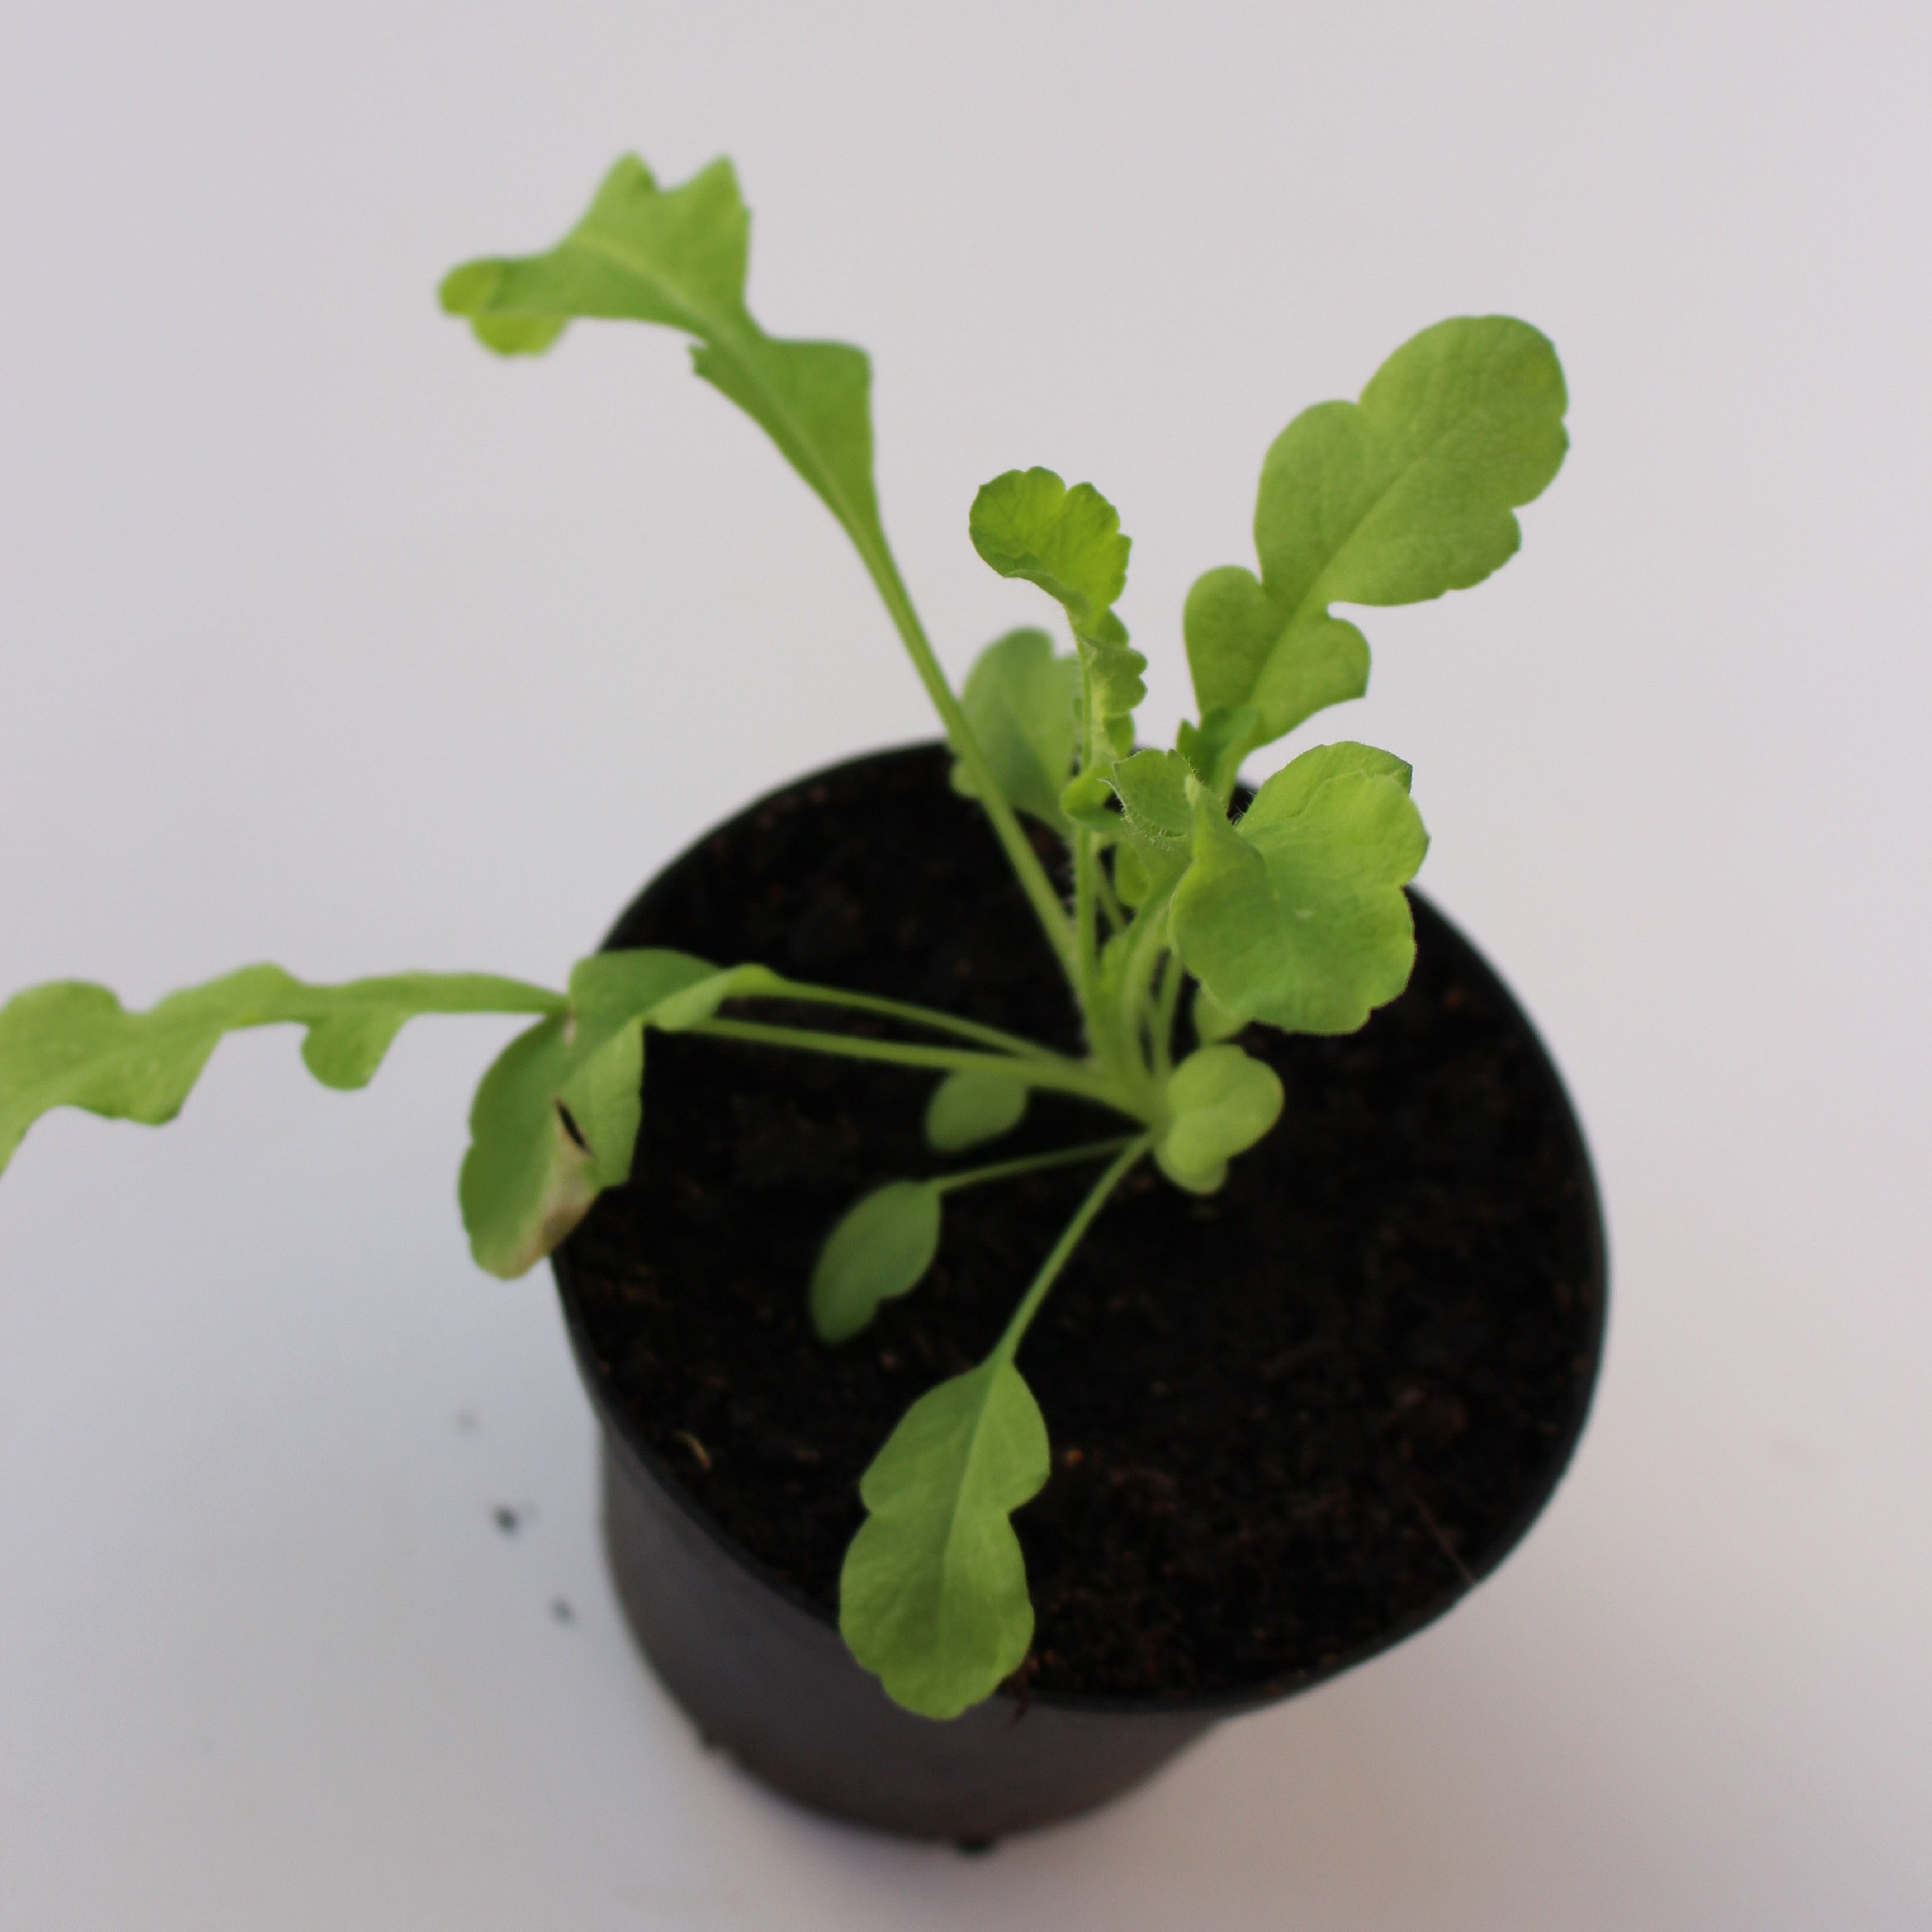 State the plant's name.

Papaver rhoeas
